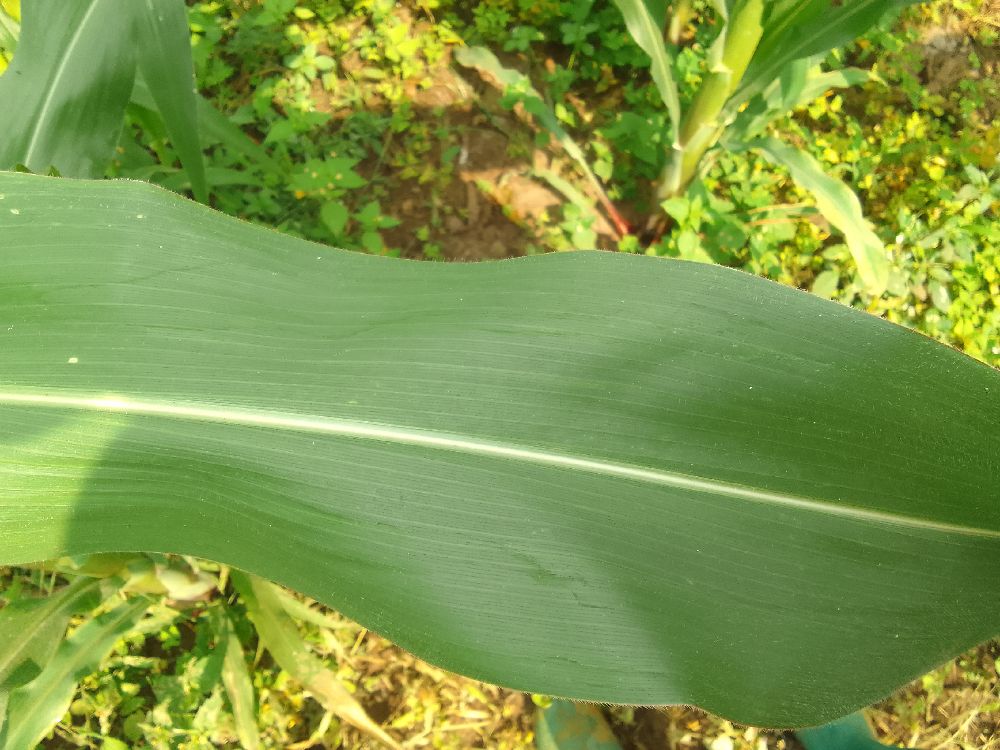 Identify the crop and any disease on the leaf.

maize, healthy
